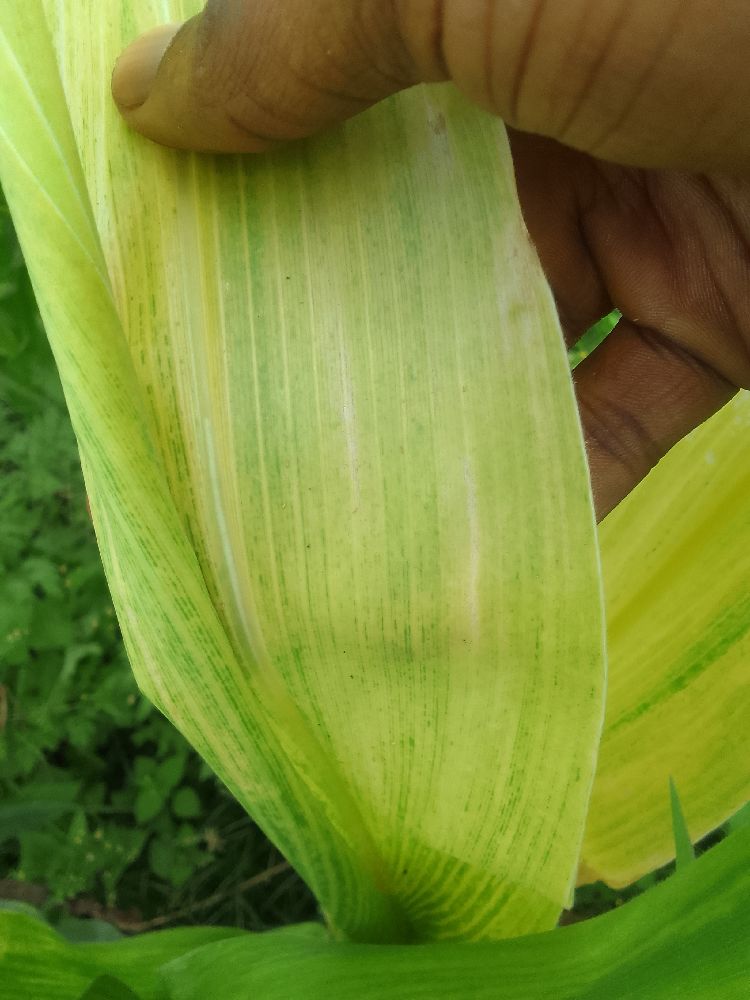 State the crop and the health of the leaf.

maize, maize lethal necrosis
